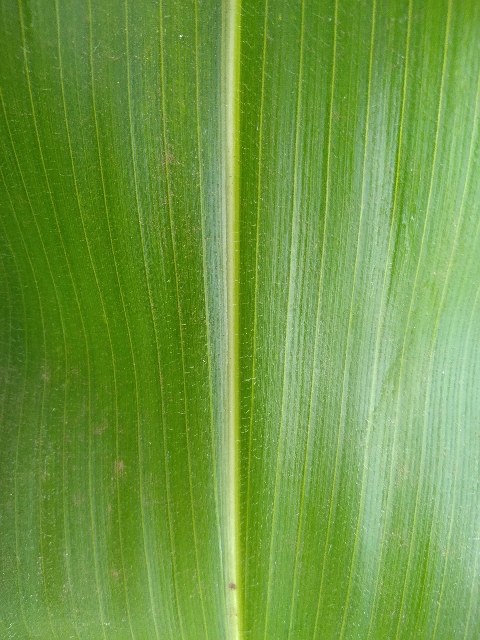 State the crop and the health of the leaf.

maize, healthy
